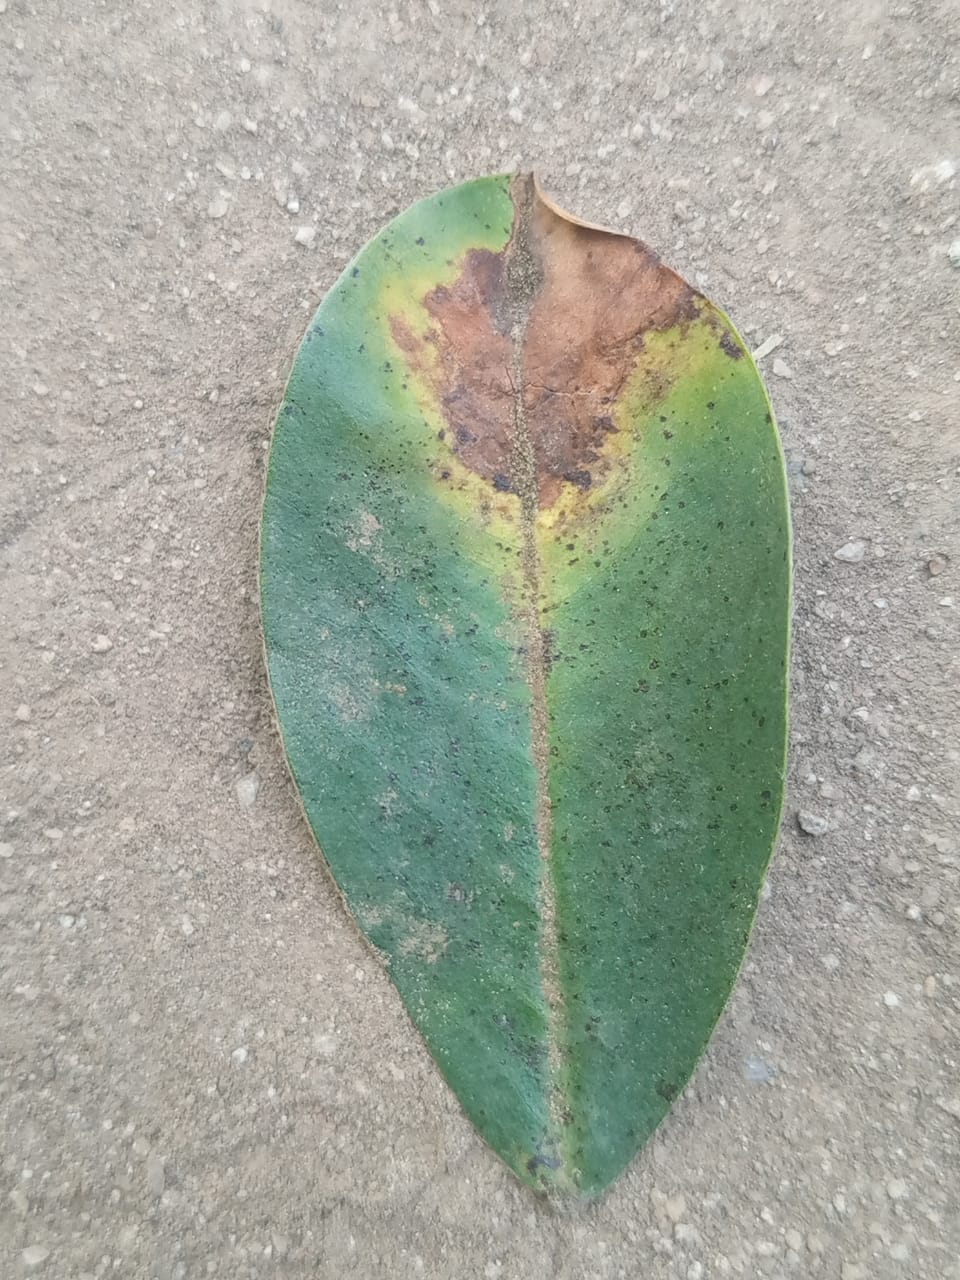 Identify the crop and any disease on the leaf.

peanut, phoma arachidicola
